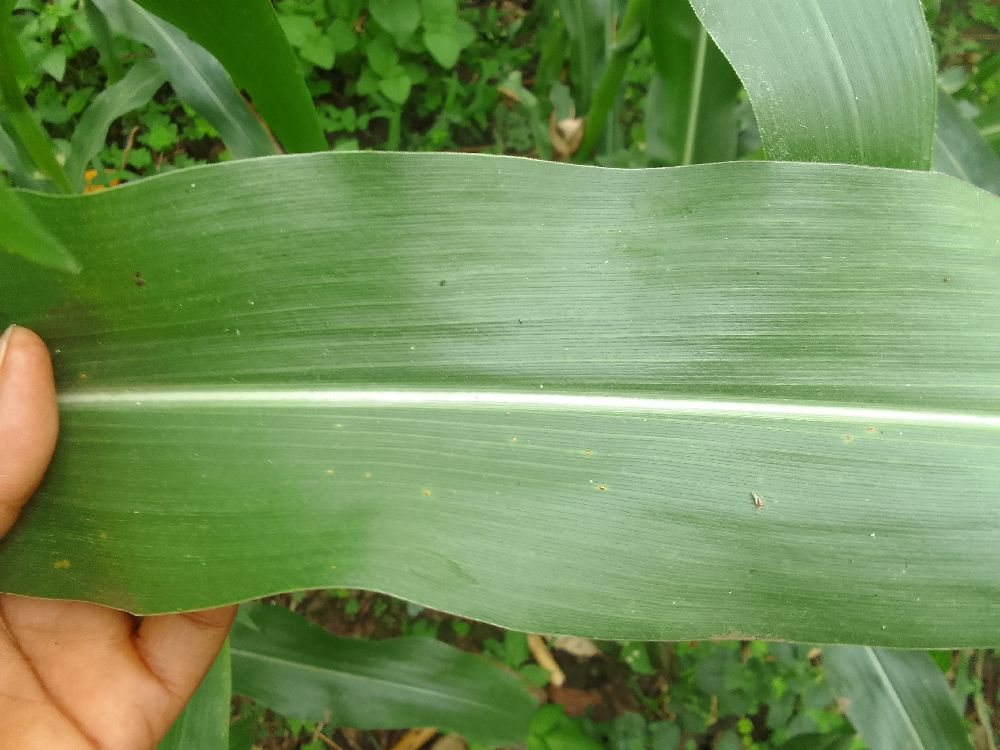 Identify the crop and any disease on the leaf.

maize, healthy
